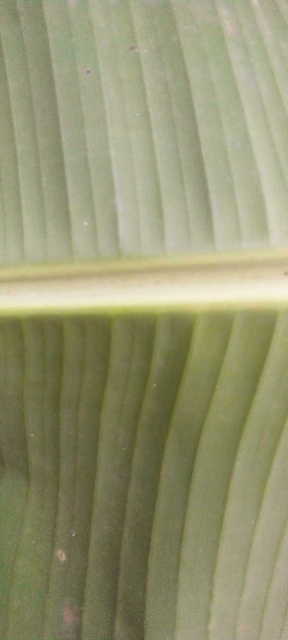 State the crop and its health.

banana, healthy
